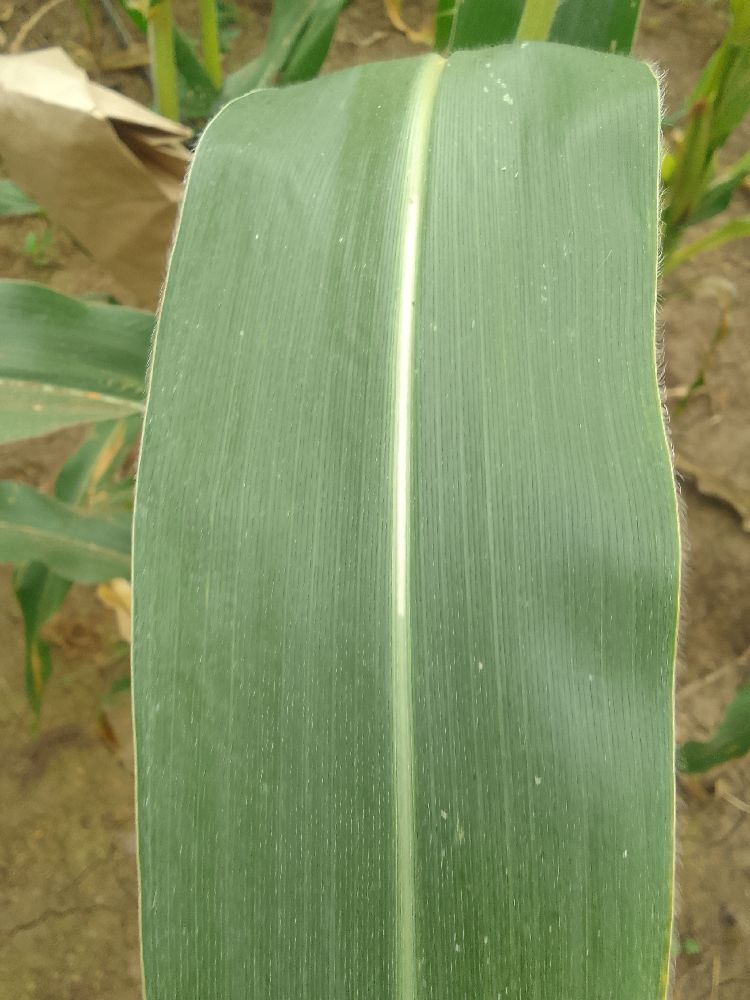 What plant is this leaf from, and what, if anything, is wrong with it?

maize, healthy
